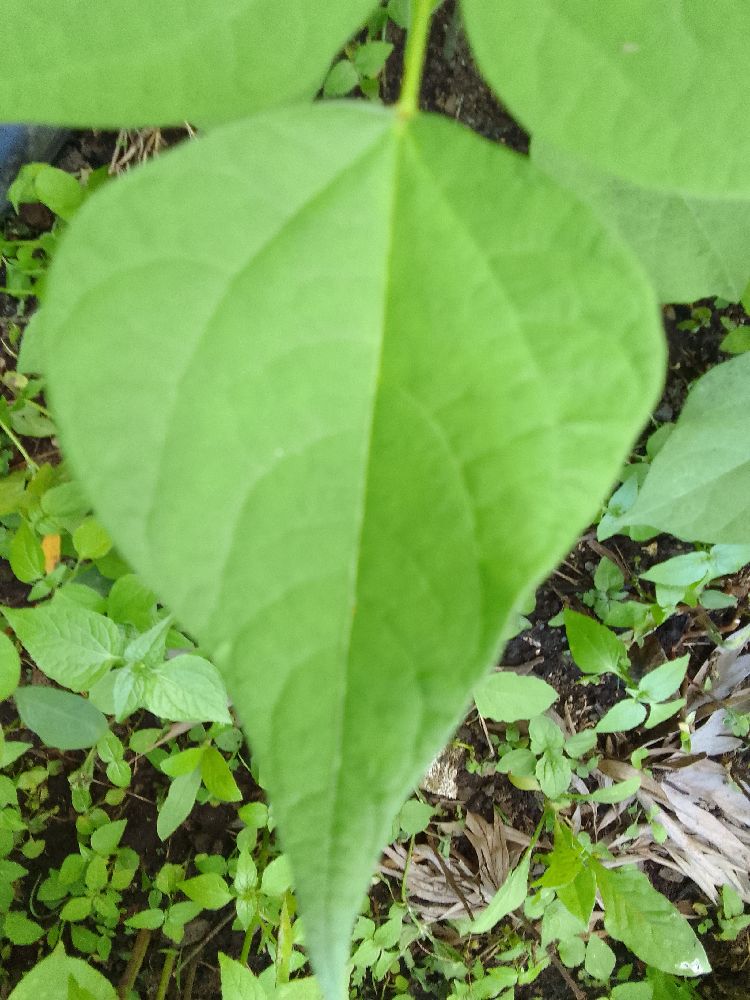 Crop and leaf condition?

common bean, healthy
